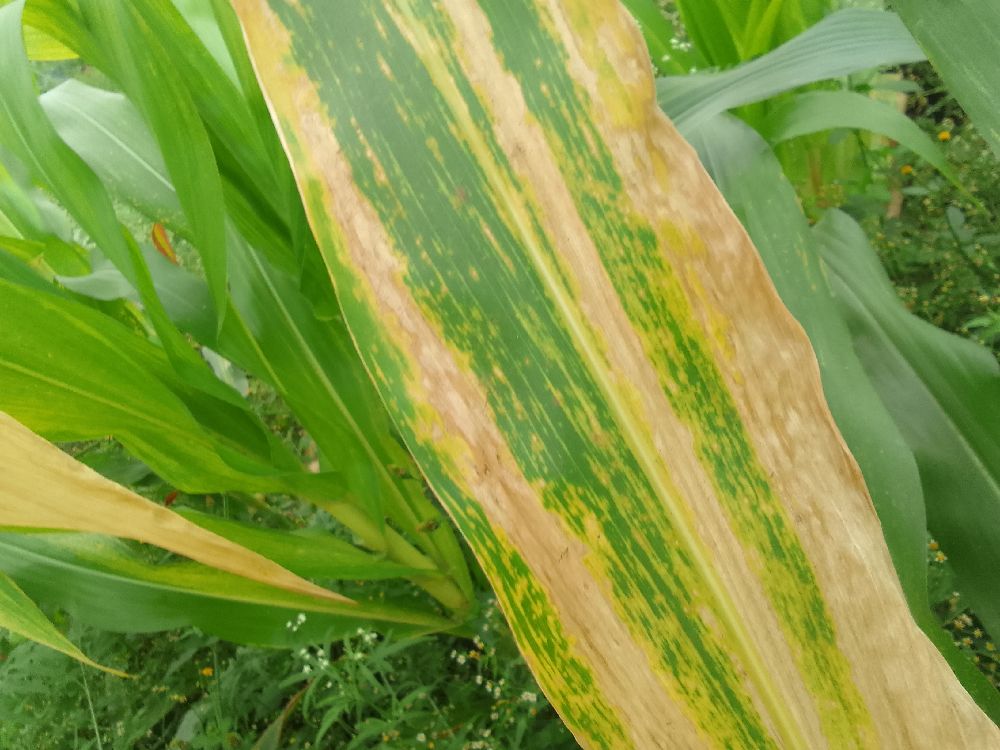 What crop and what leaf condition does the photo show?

maize, maize lethal necrosis
